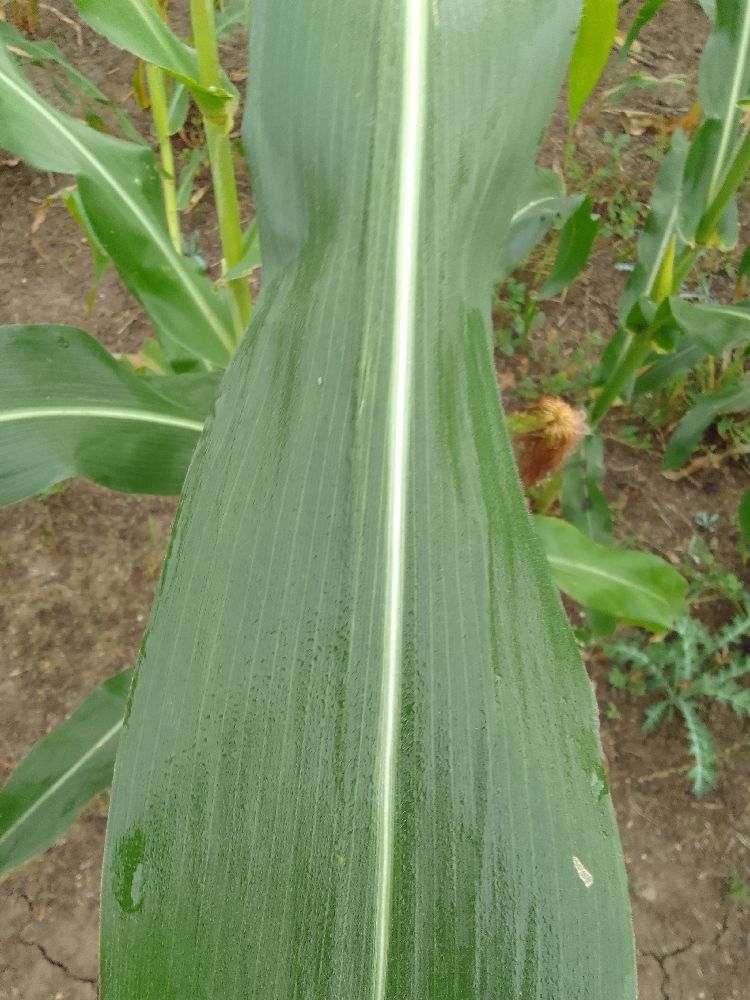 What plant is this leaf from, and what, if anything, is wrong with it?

maize, healthy
